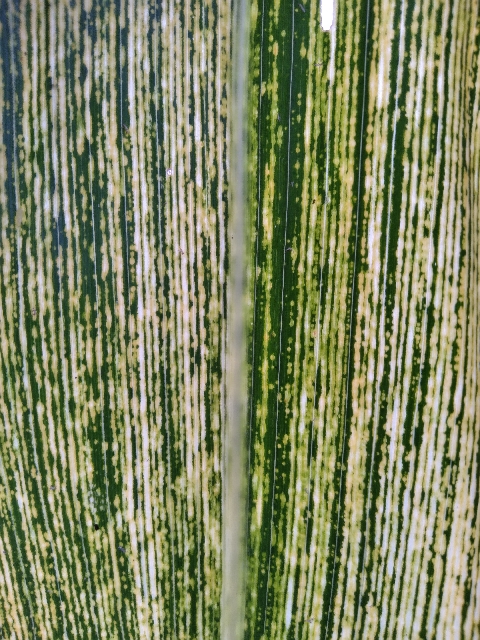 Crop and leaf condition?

maize, maize streak virus
